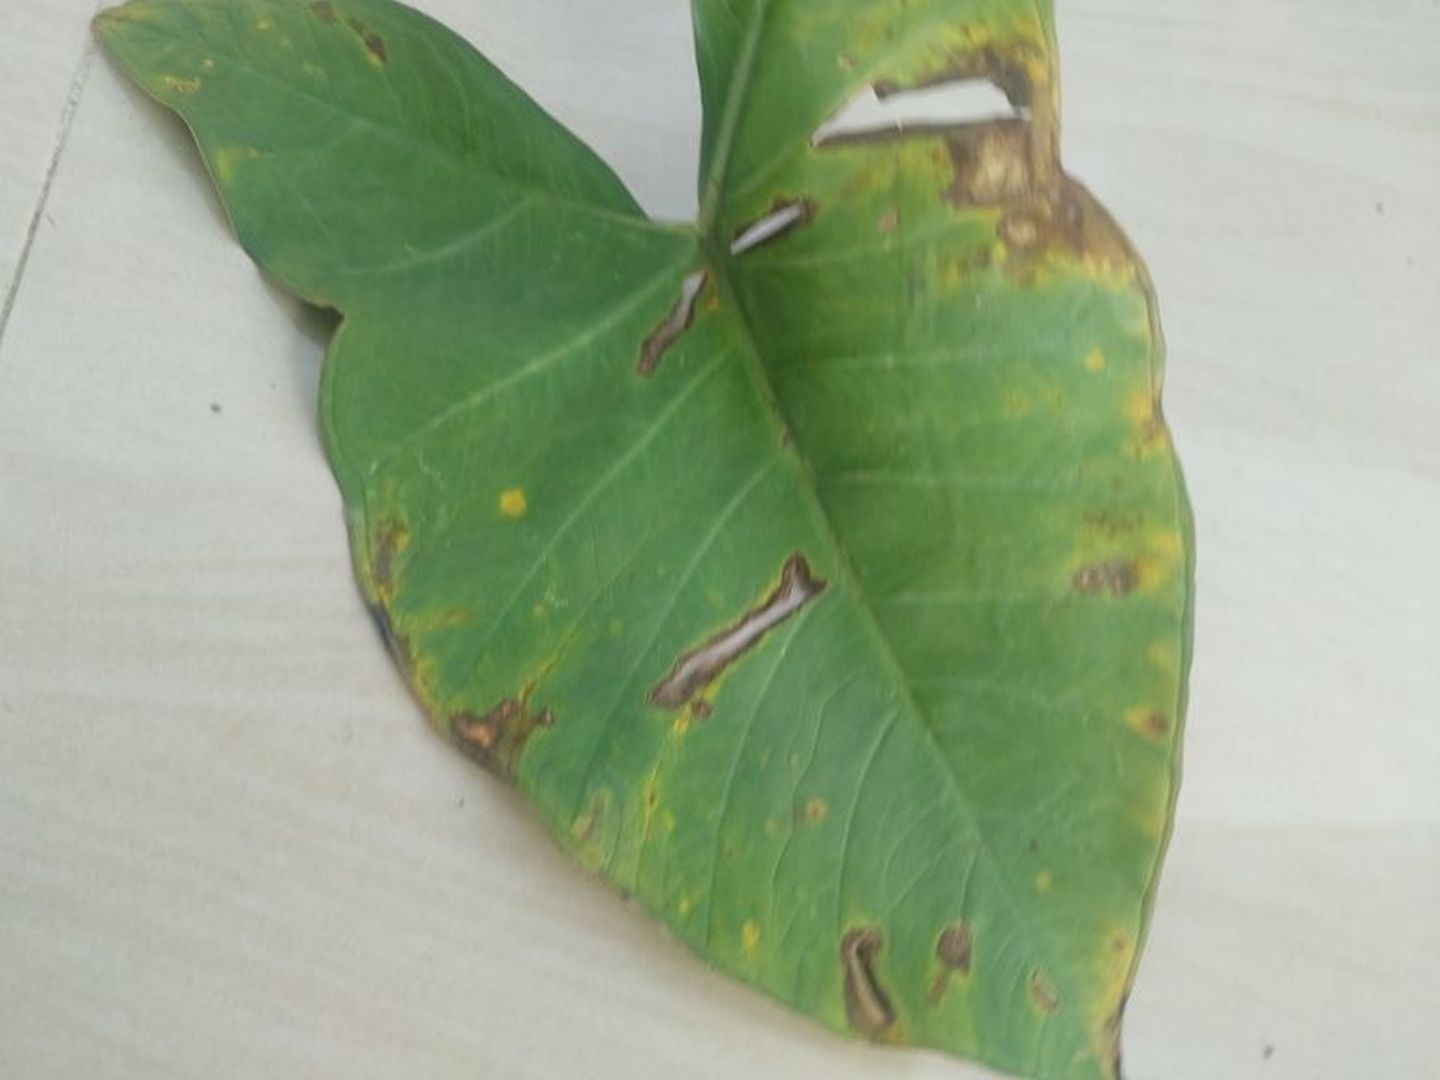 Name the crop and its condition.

taro, leaf blight
